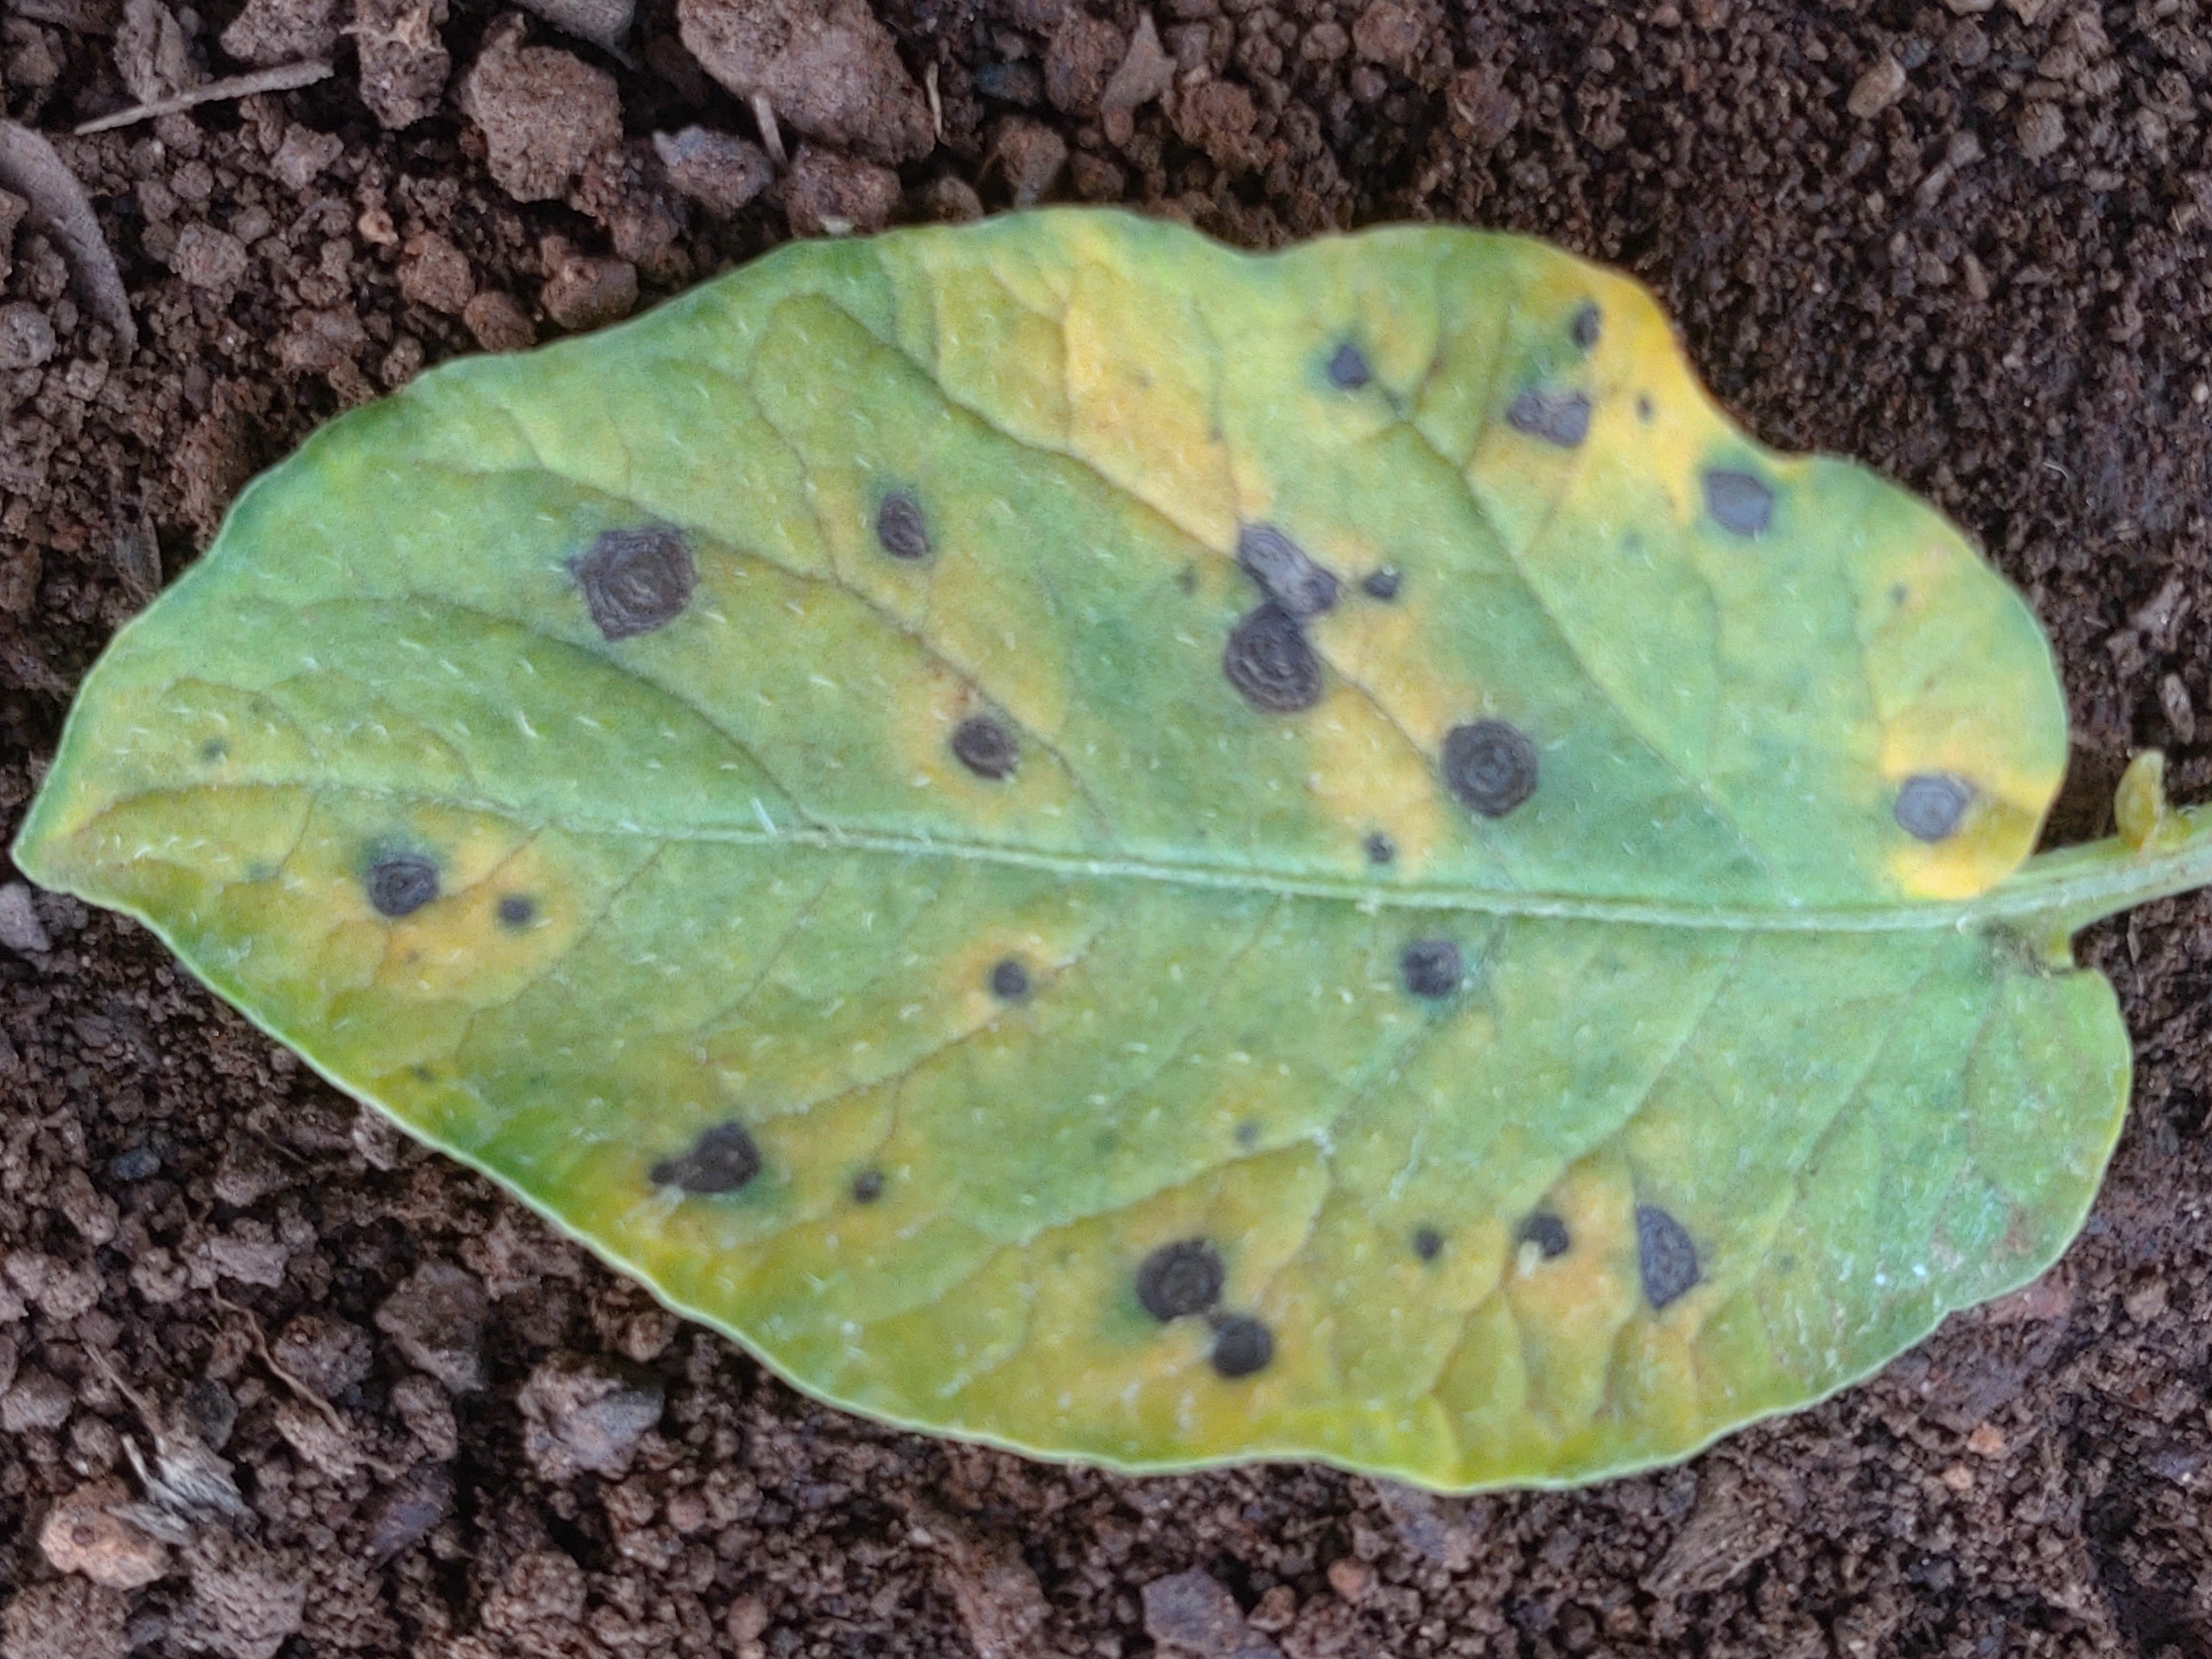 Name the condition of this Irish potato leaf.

late blight
